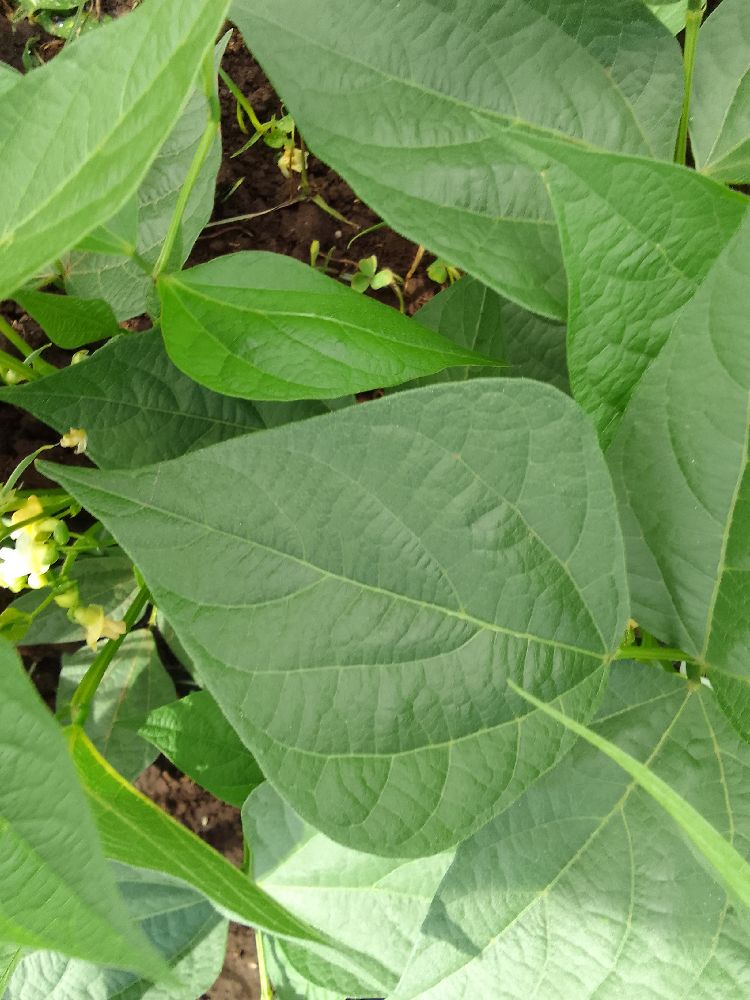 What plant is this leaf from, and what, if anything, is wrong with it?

common bean, healthy
